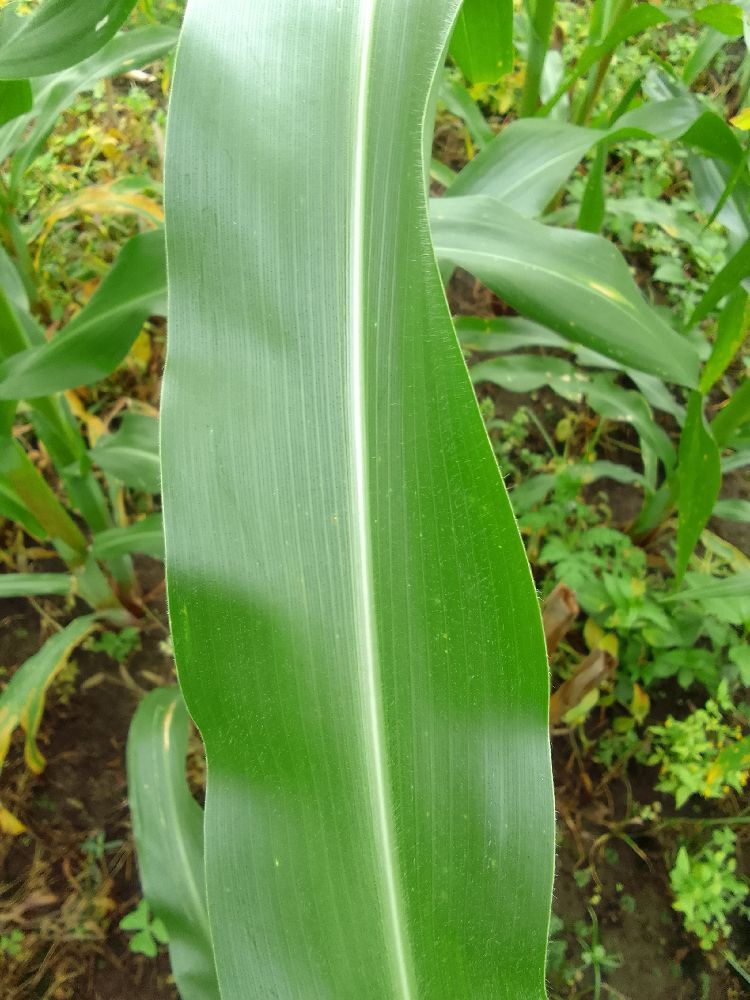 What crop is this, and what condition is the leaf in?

maize, healthy
